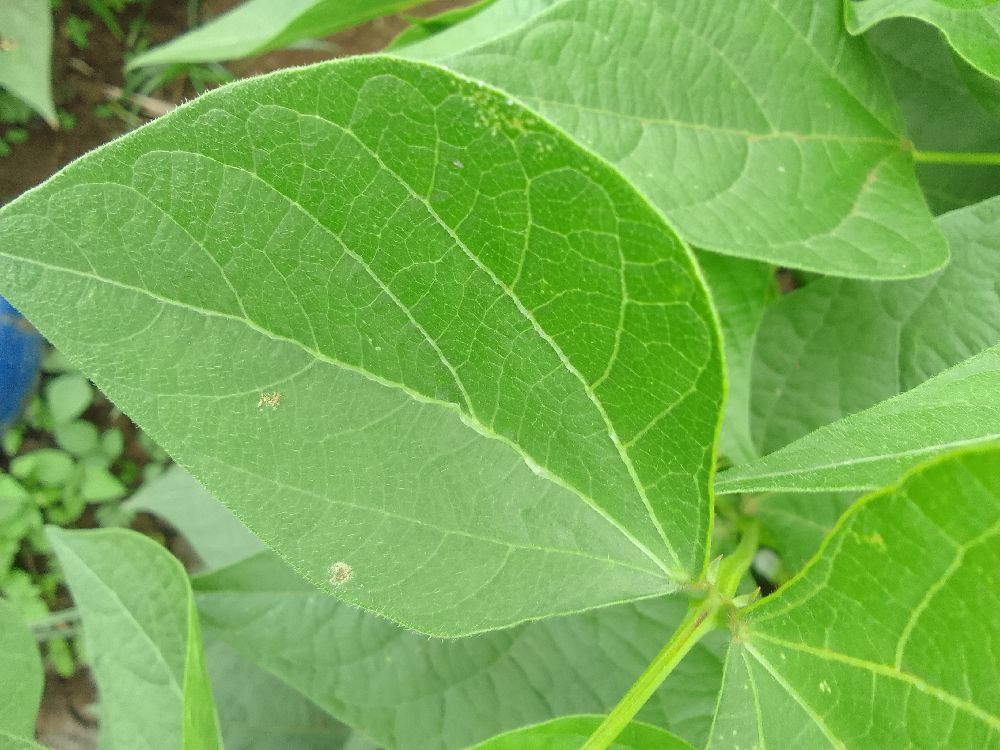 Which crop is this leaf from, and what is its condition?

common bean, healthy
